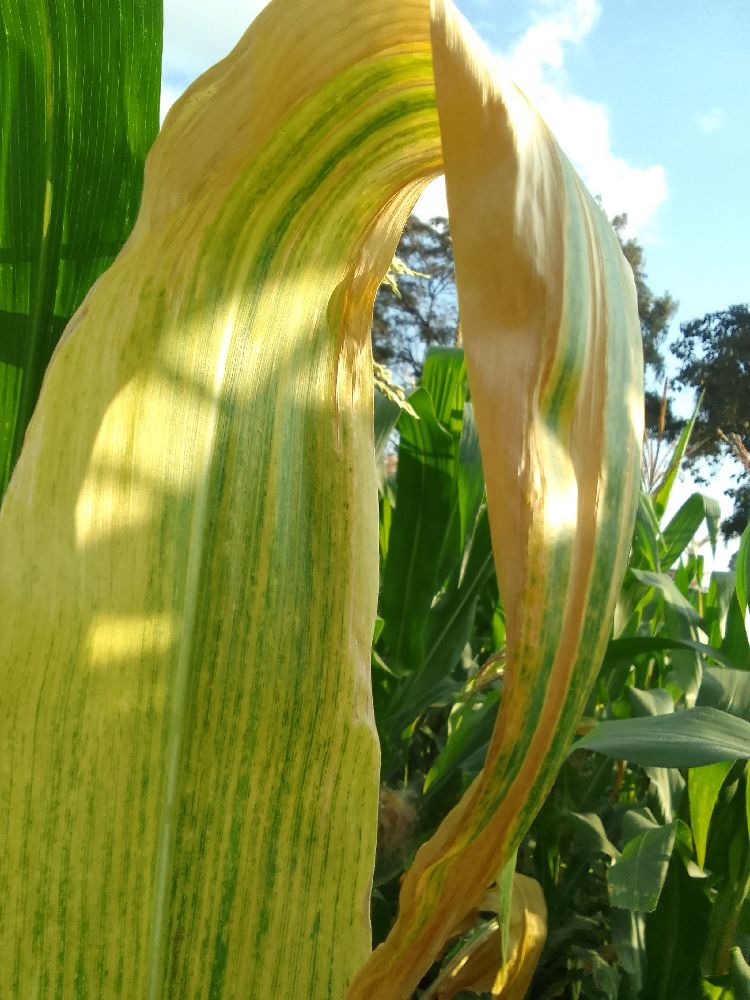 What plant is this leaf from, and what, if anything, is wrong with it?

maize, maize lethal necrosis
